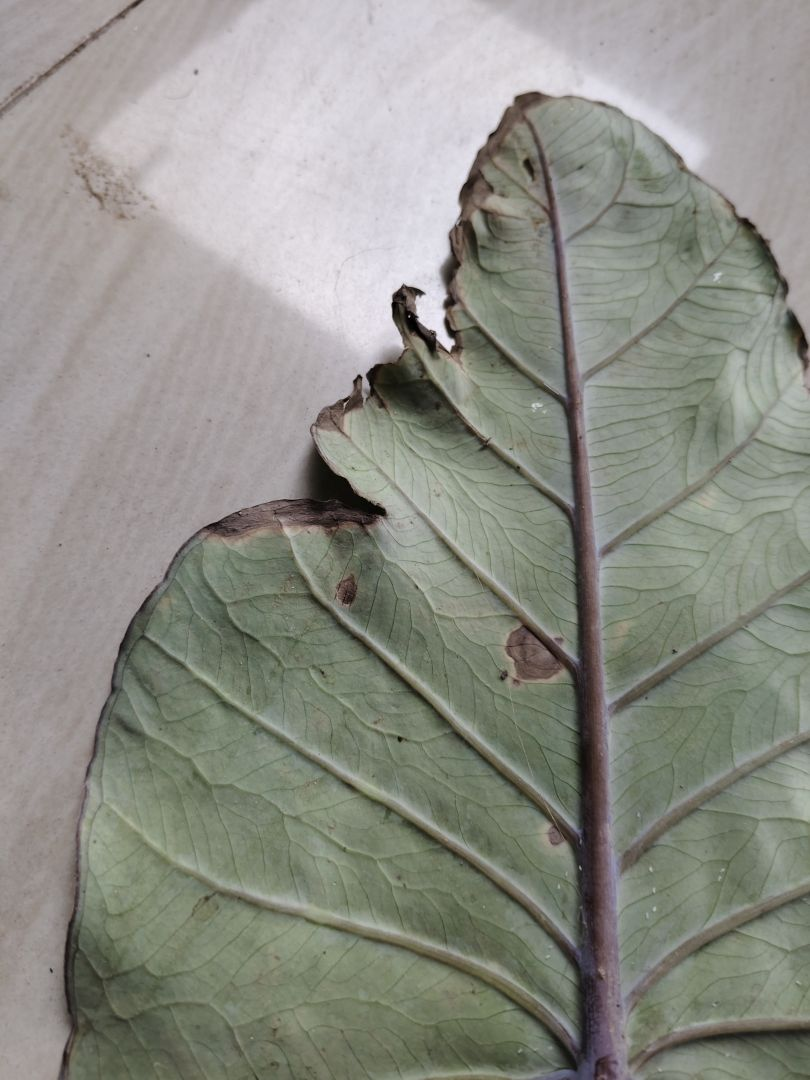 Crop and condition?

taro, leaf blight
